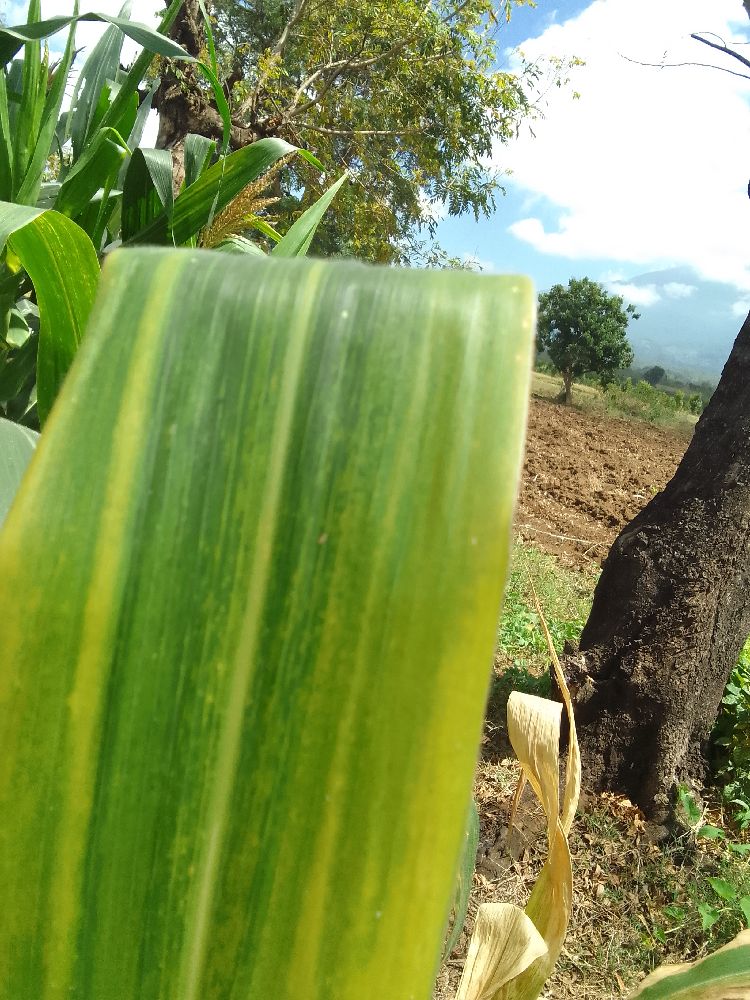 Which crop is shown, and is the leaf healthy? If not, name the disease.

maize, maize lethal necrosis
